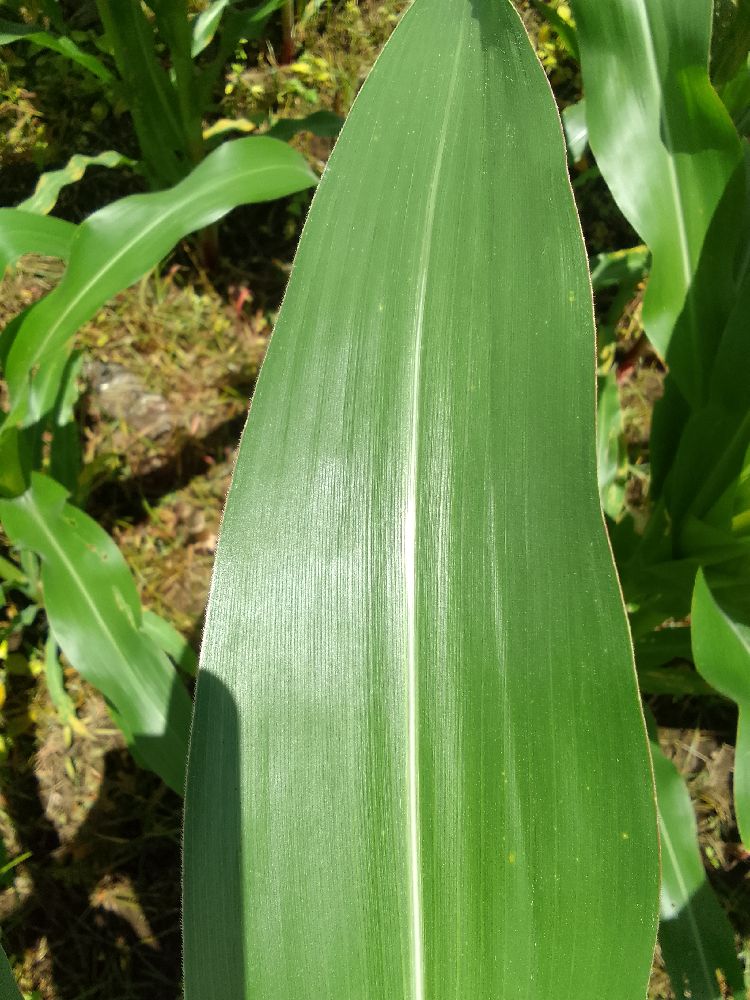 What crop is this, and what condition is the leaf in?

maize, healthy
